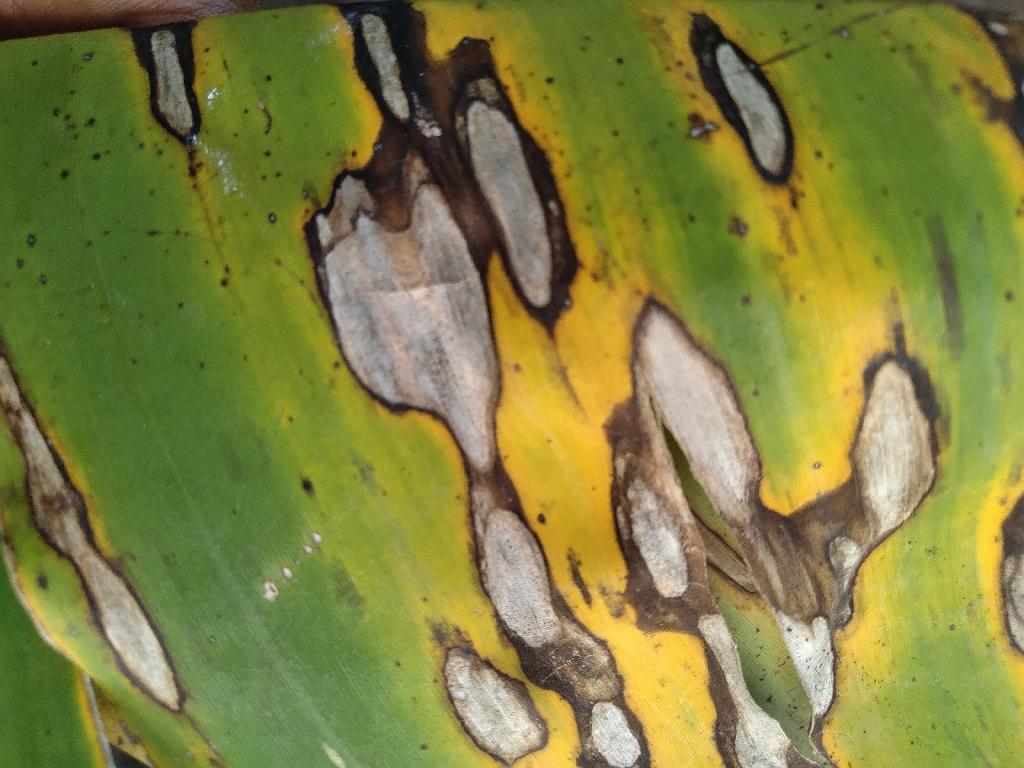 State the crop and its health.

banana, black sigatoka
